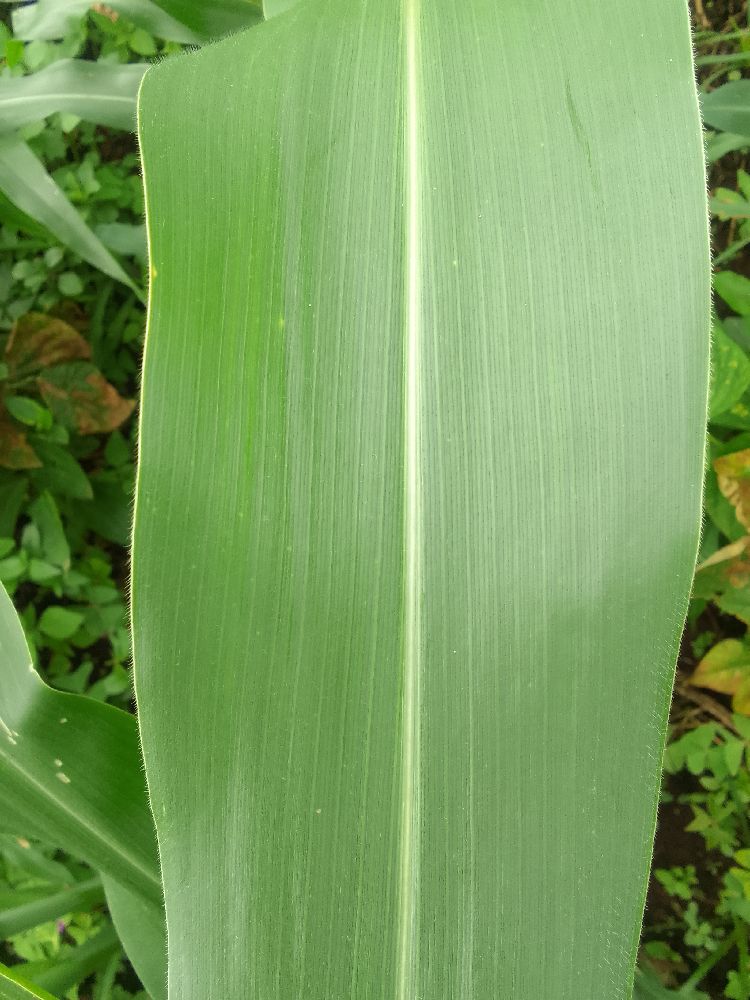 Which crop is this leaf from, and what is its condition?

maize, healthy
